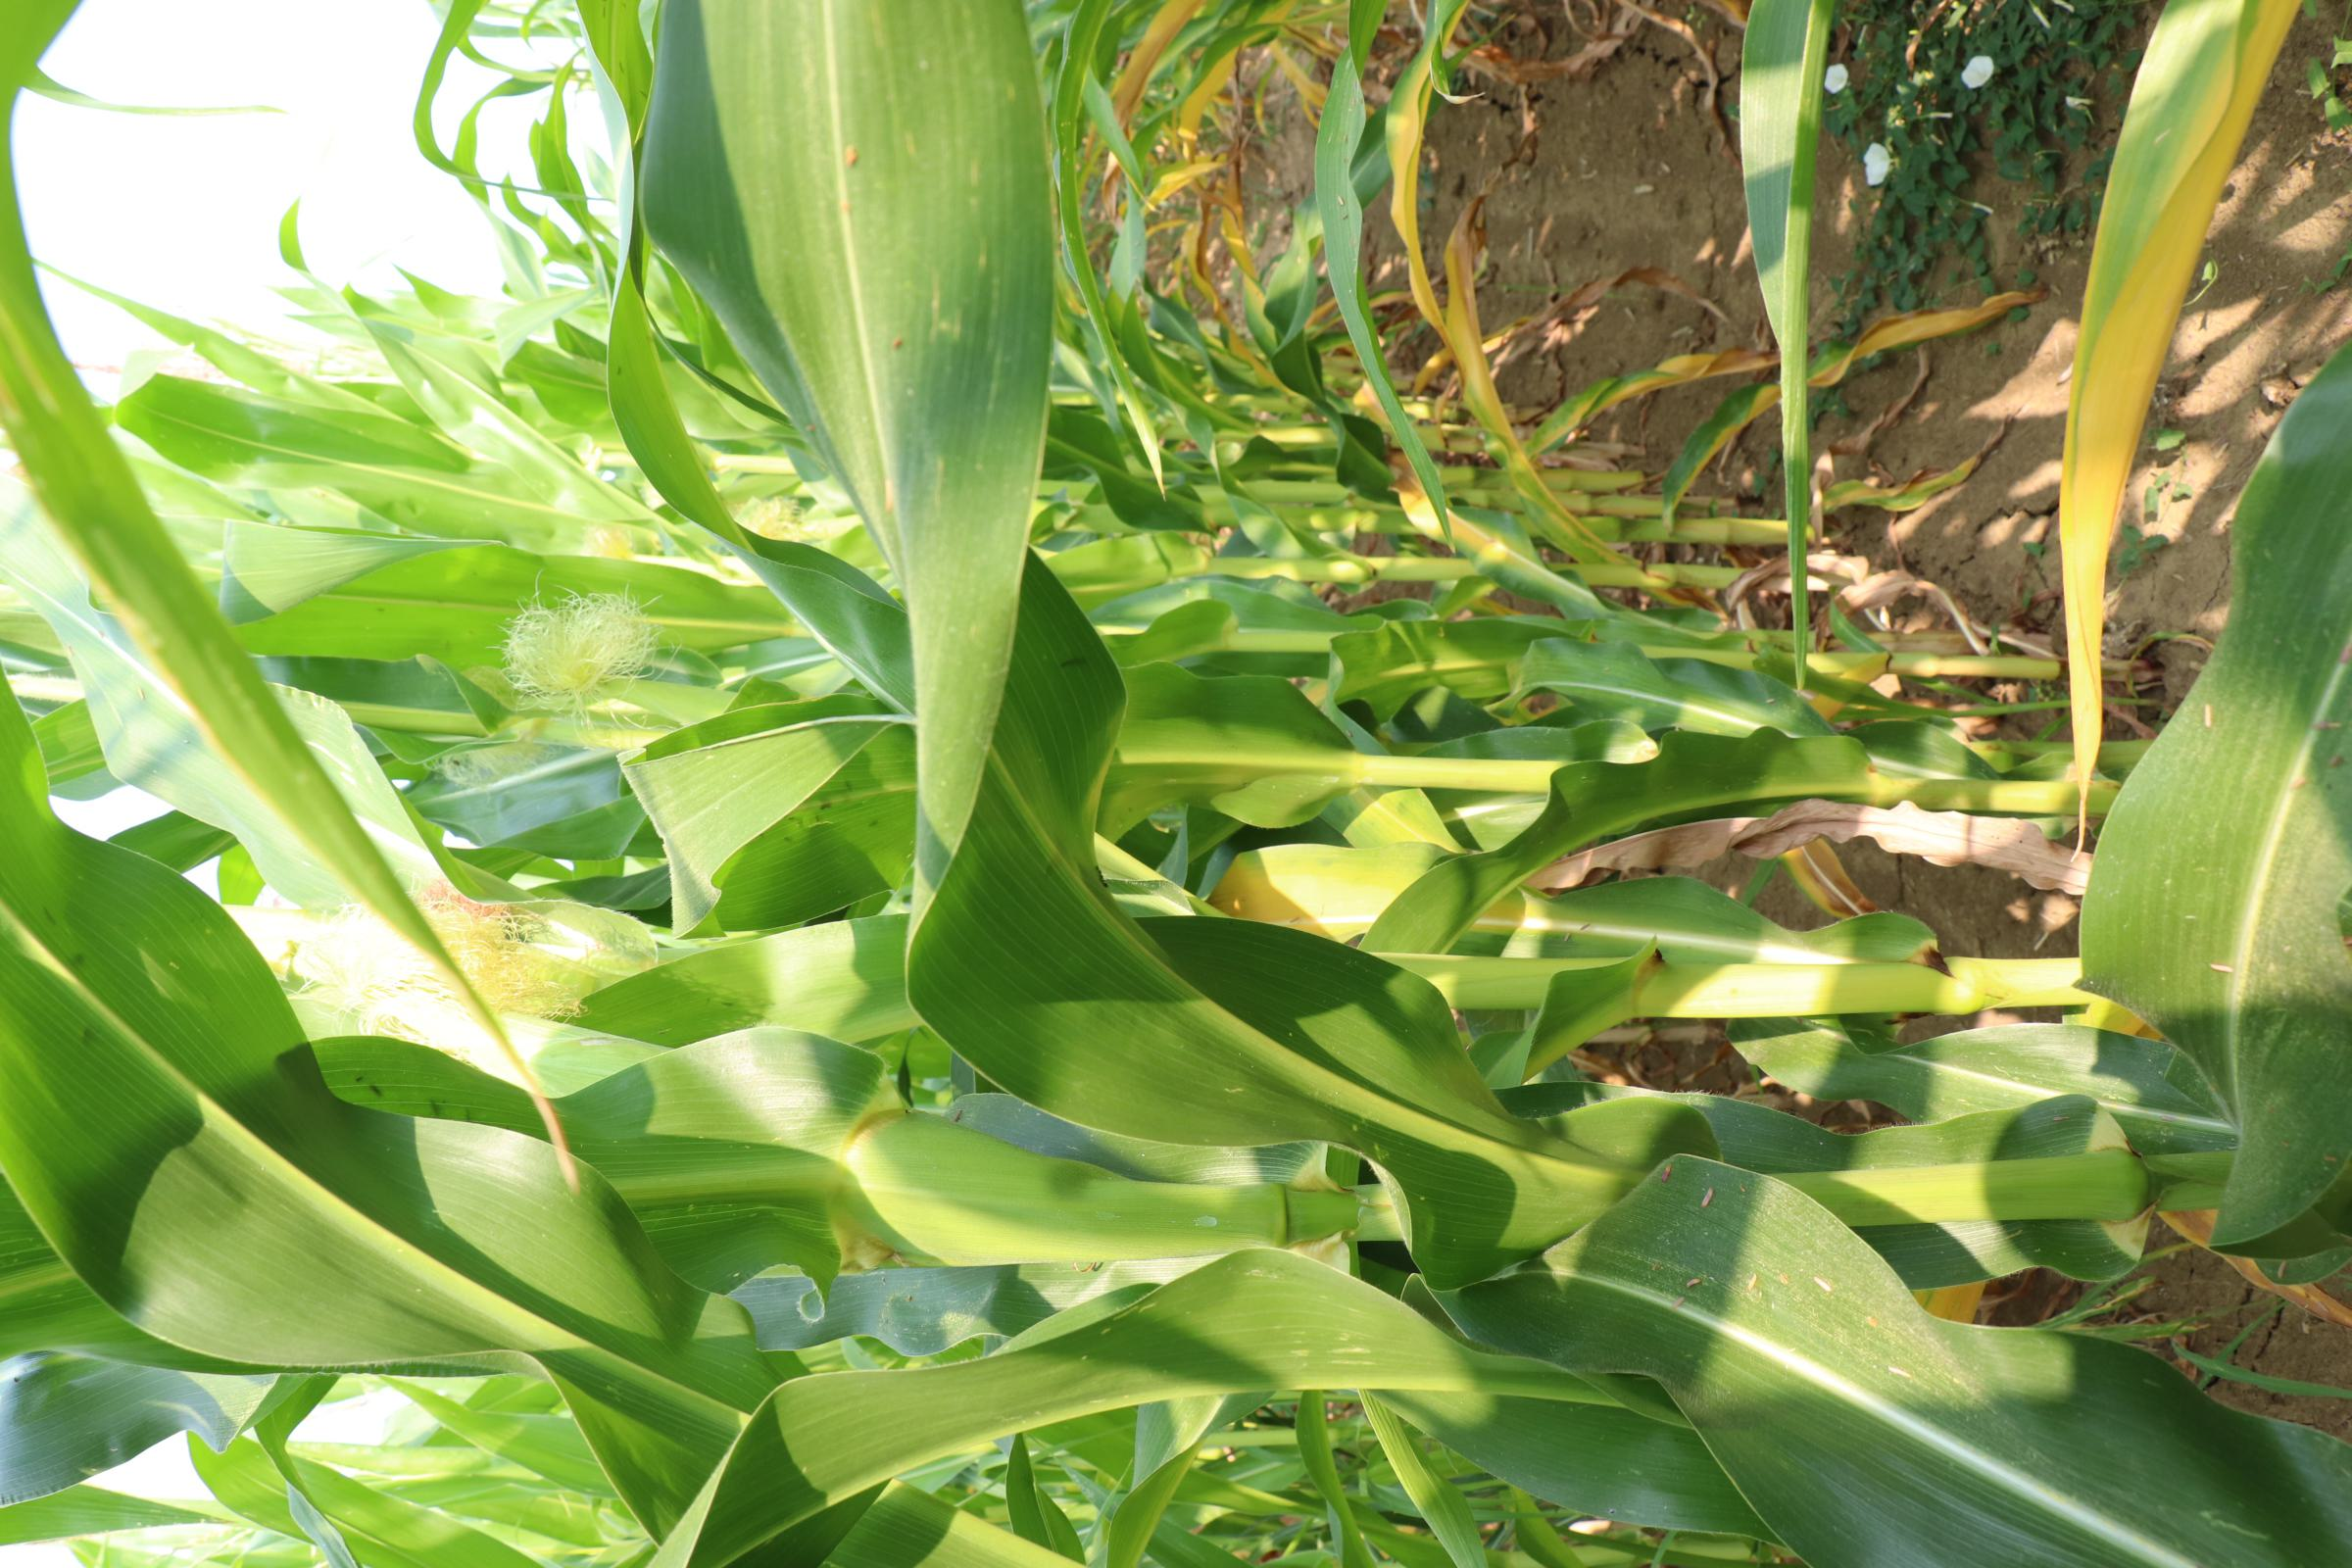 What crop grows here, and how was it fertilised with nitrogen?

maize, no added nitrogen
